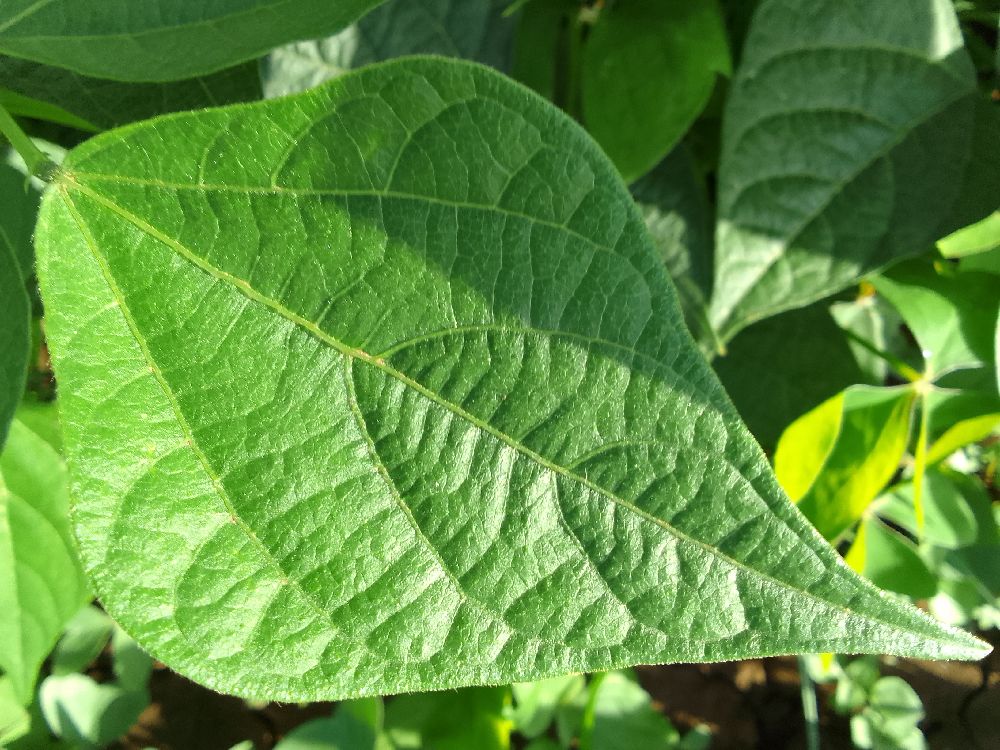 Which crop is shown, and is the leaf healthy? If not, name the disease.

common bean, healthy
